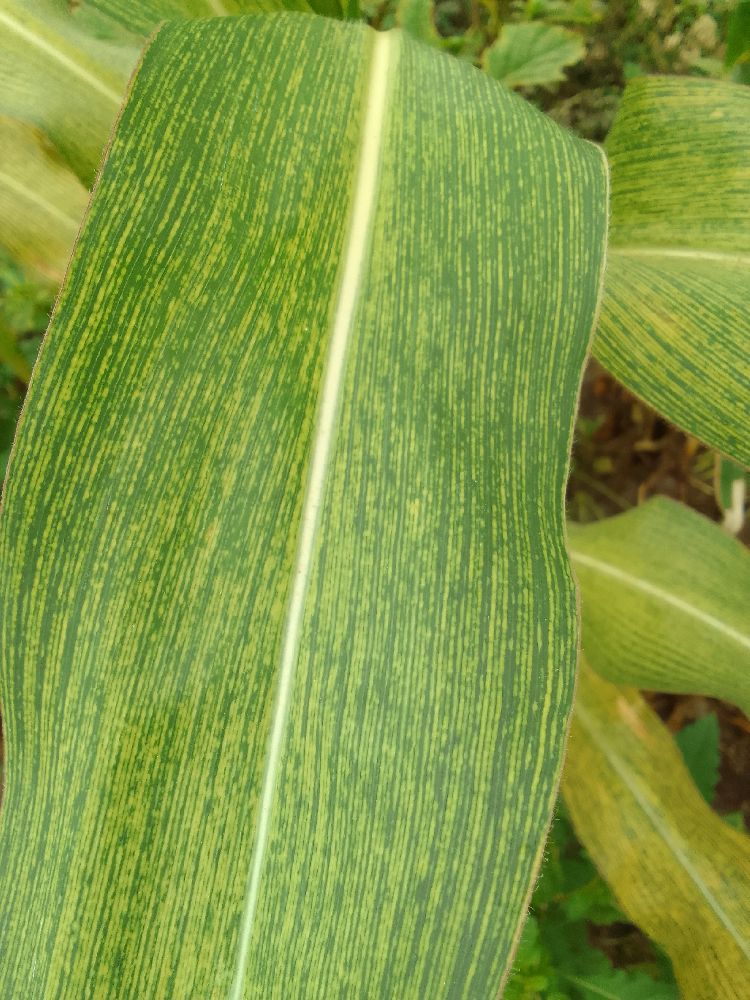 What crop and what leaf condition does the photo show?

maize, maize streak virus
